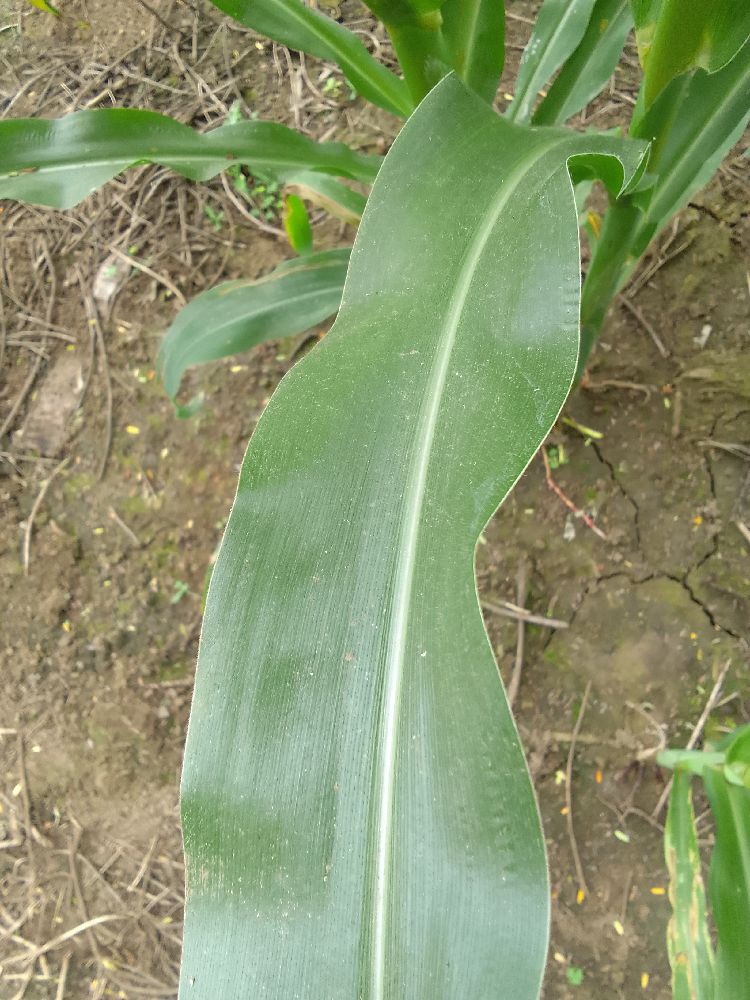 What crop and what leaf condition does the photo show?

maize, healthy
